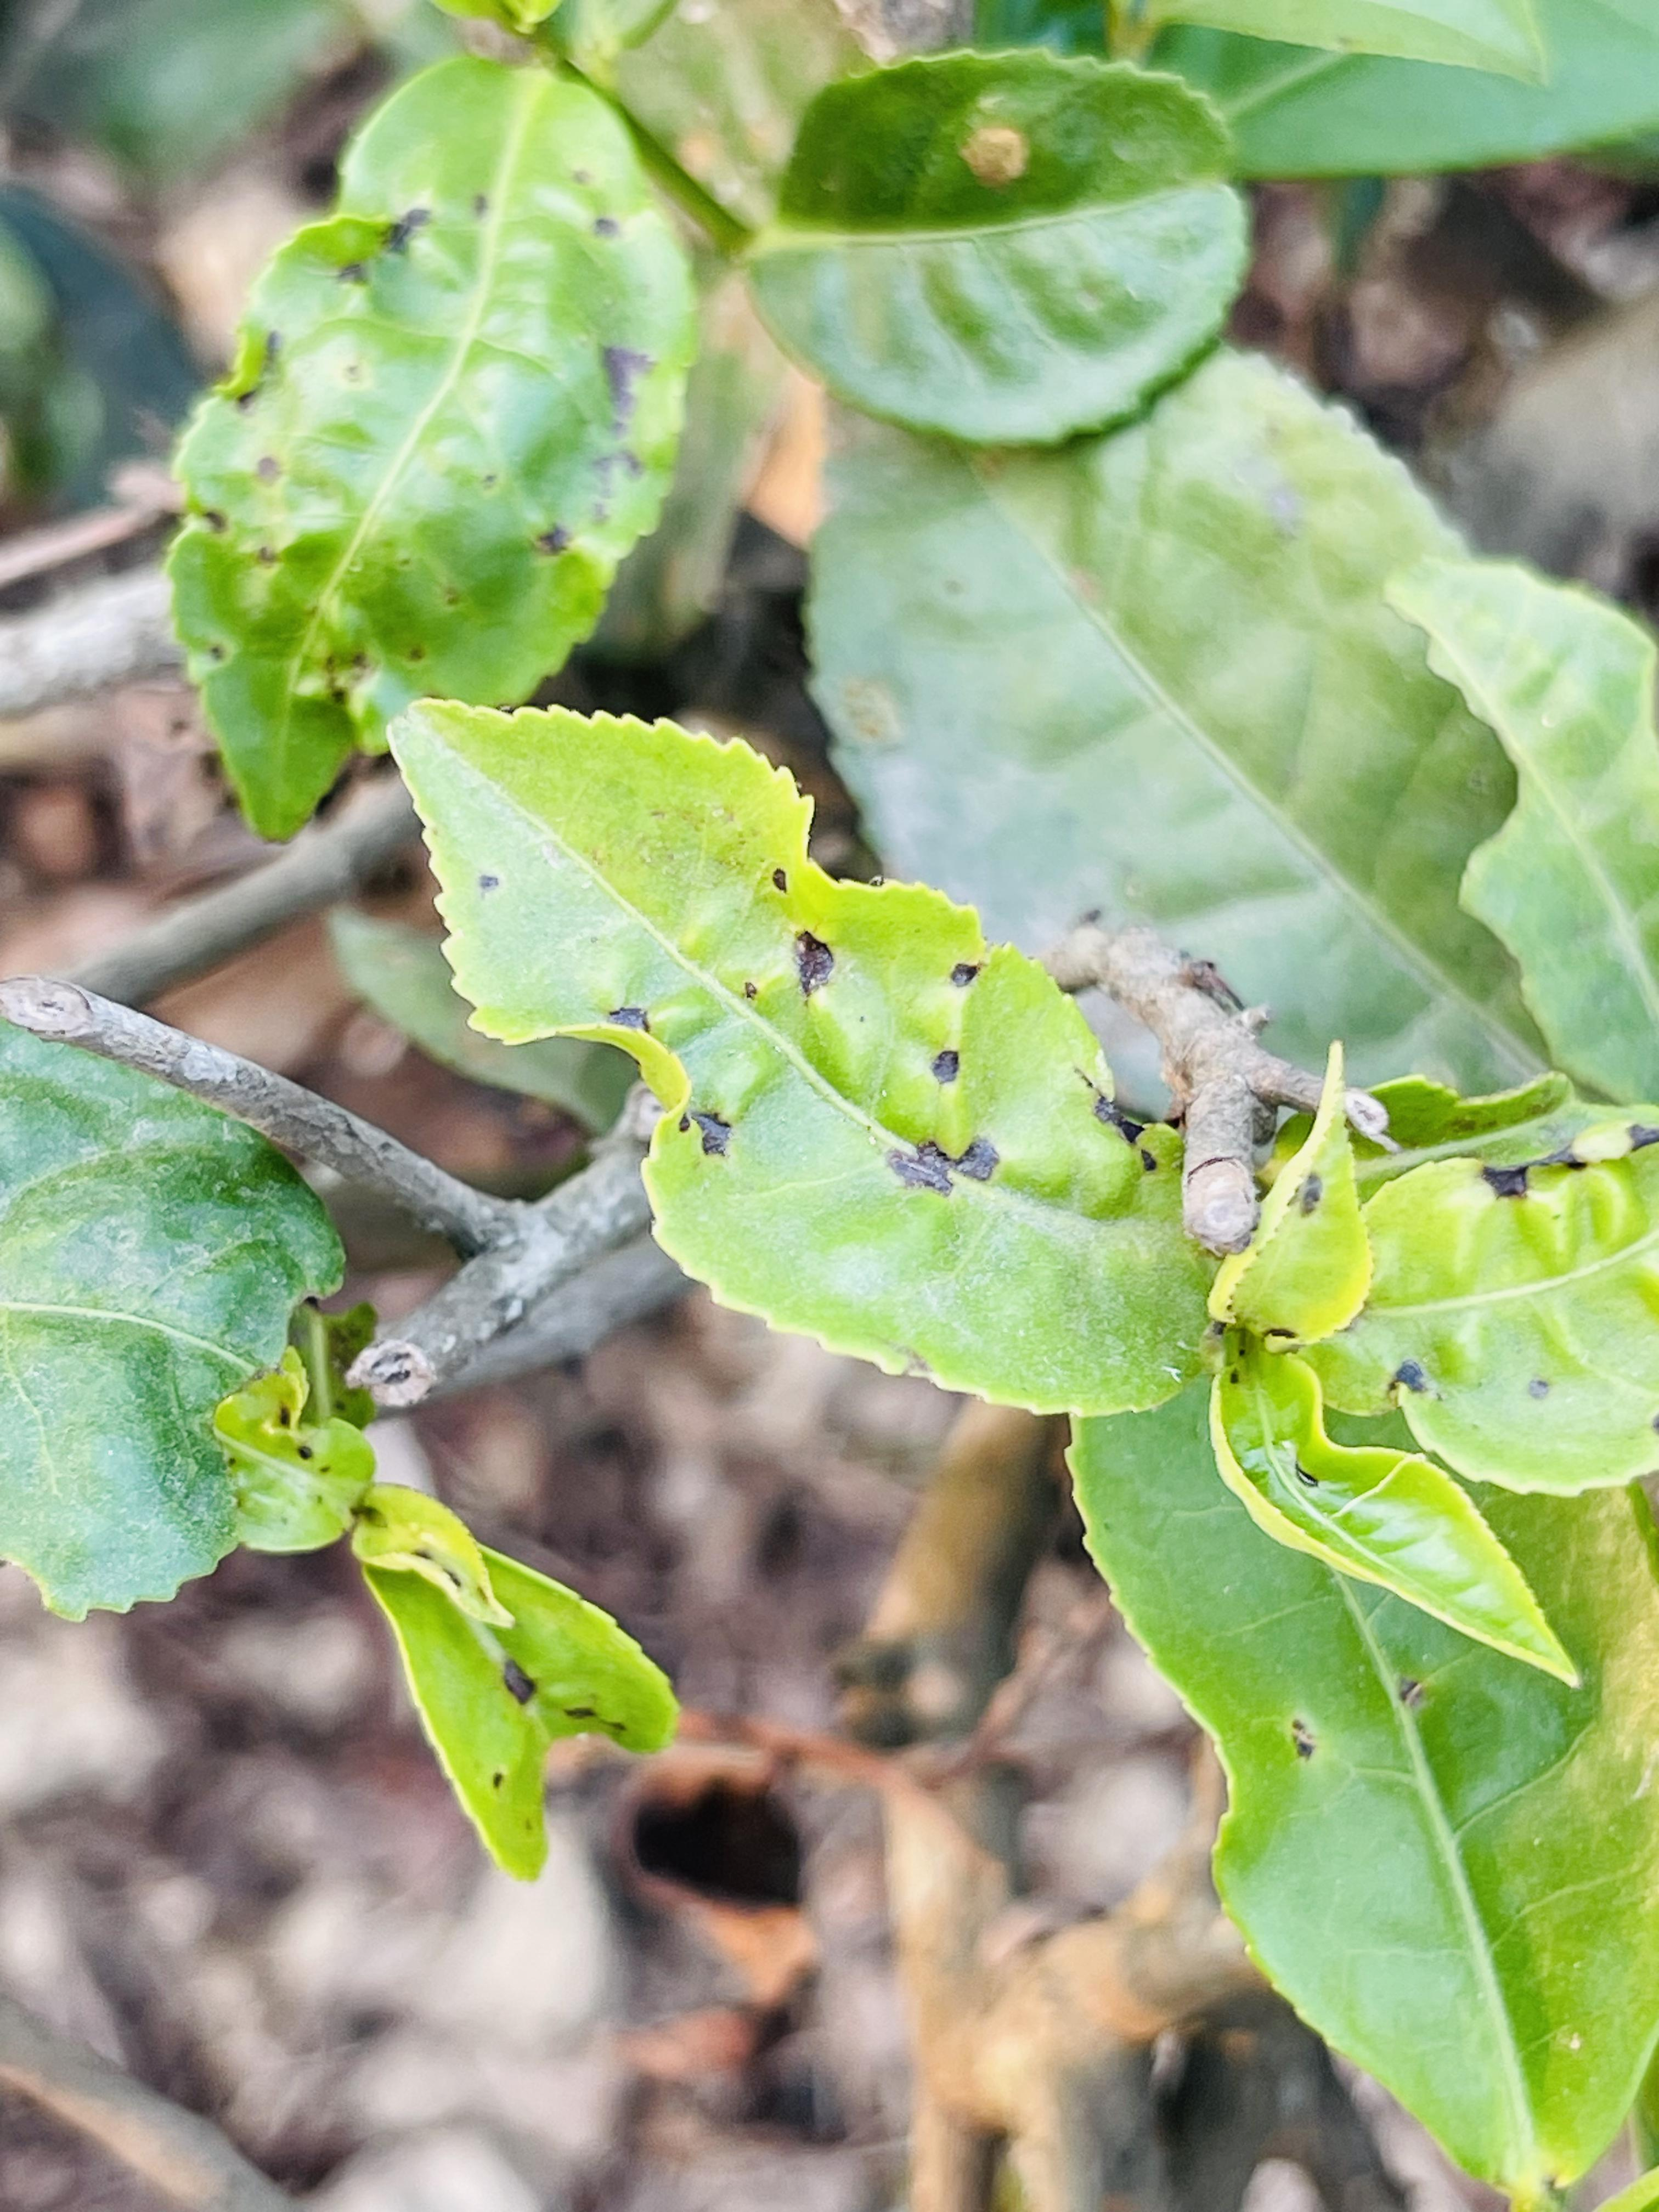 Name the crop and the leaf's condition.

tea, helopeltis
